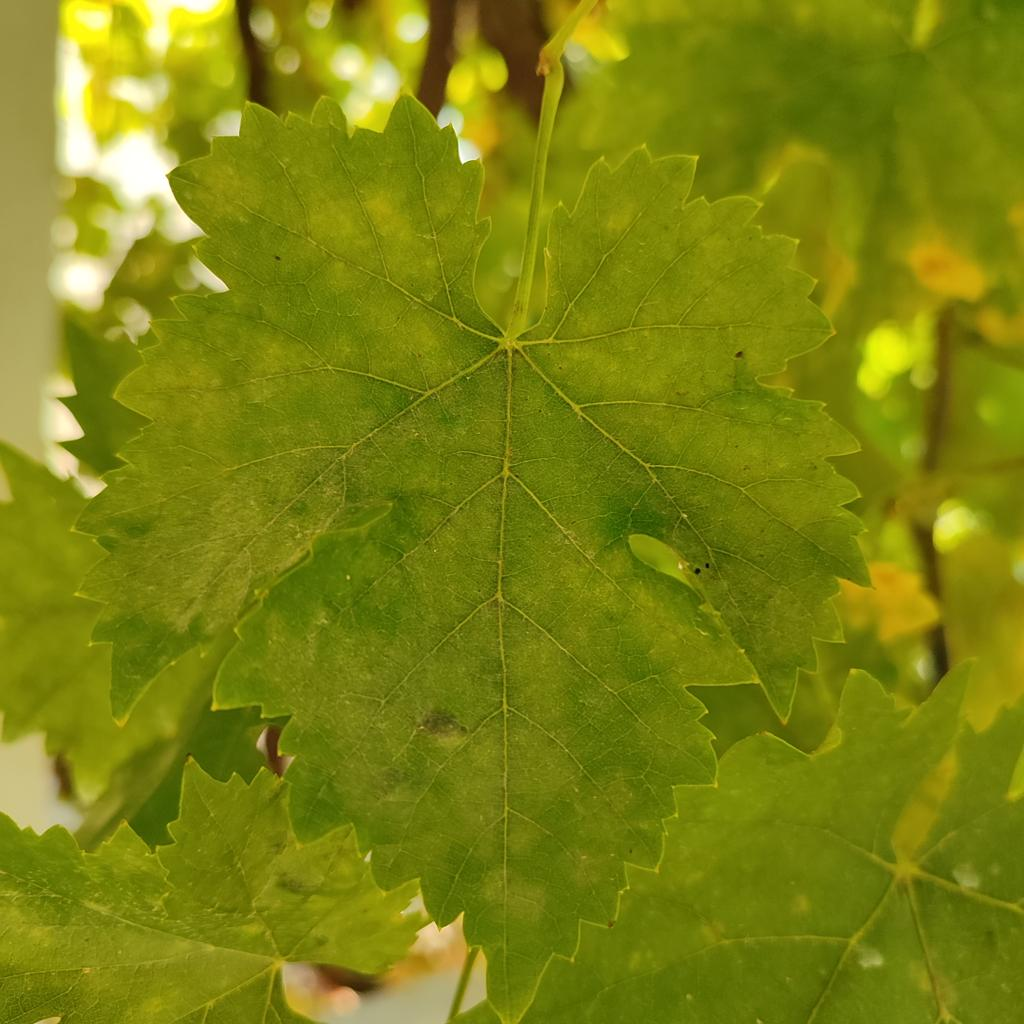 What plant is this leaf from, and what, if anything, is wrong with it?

grapevine, powdery mildew
